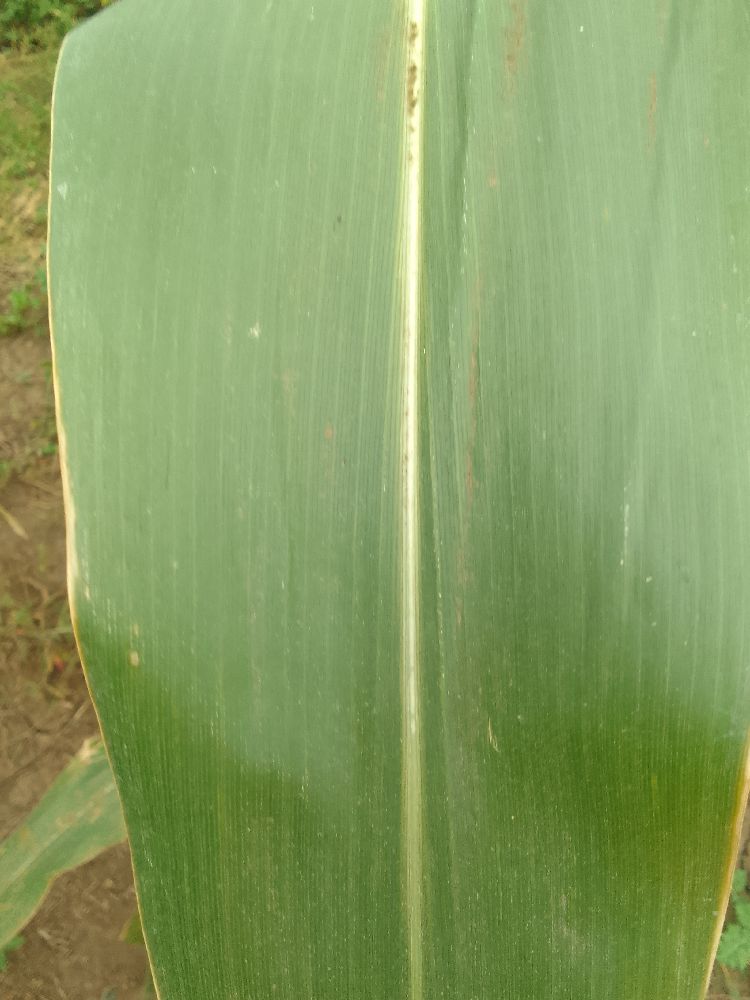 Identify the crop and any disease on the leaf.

maize, healthy
